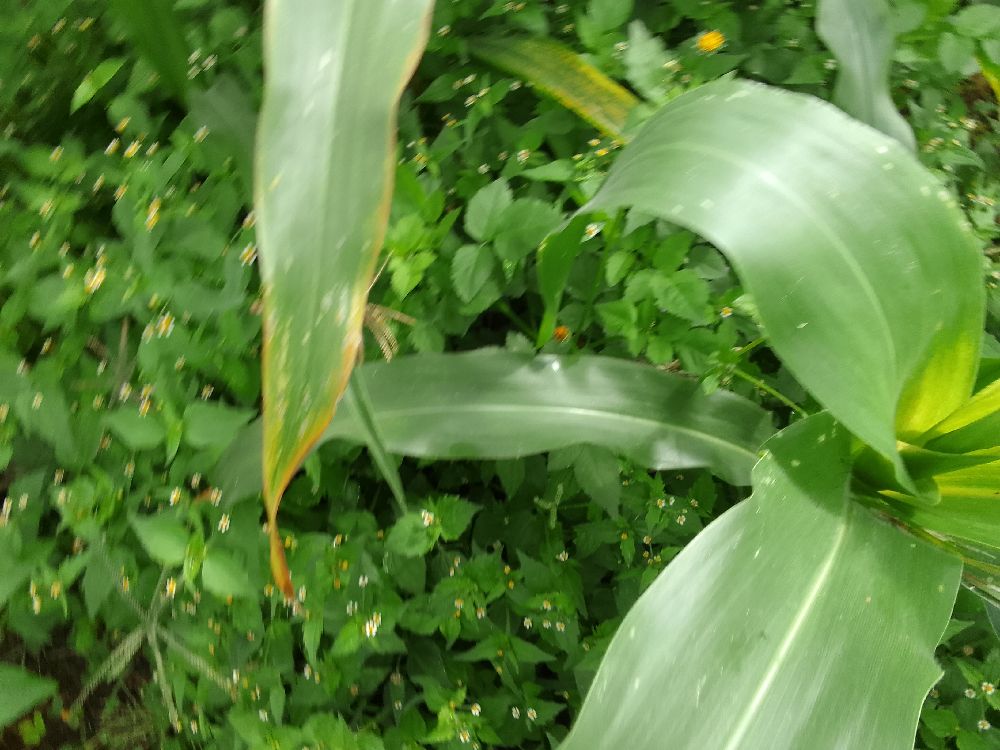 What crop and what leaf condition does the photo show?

maize, healthy
